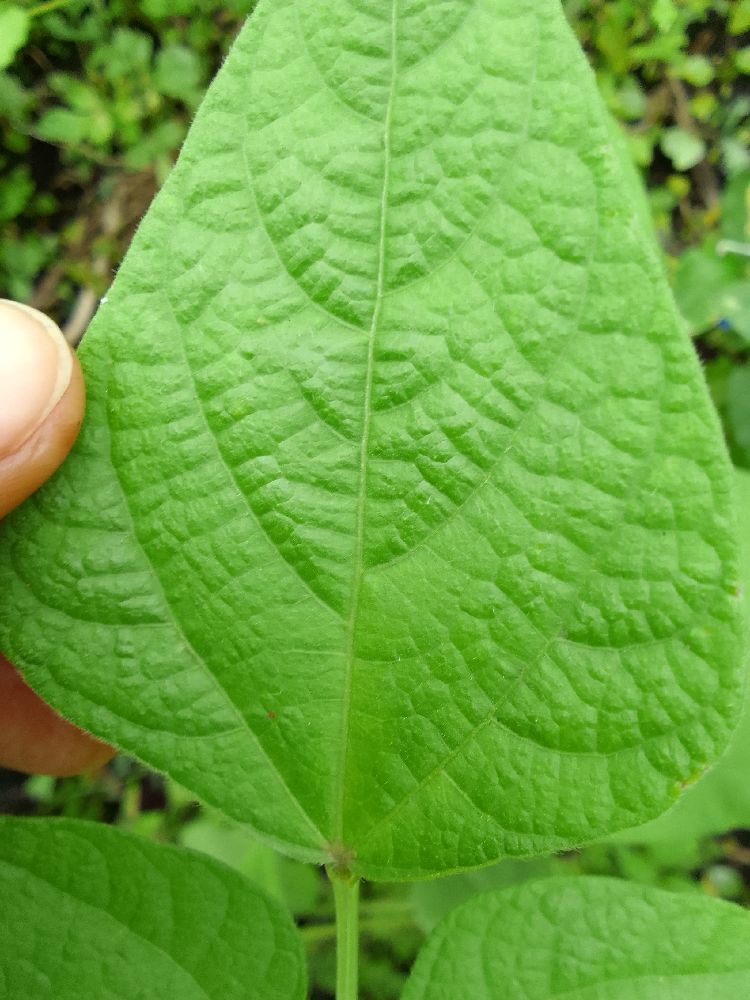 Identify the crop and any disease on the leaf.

common bean, healthy
